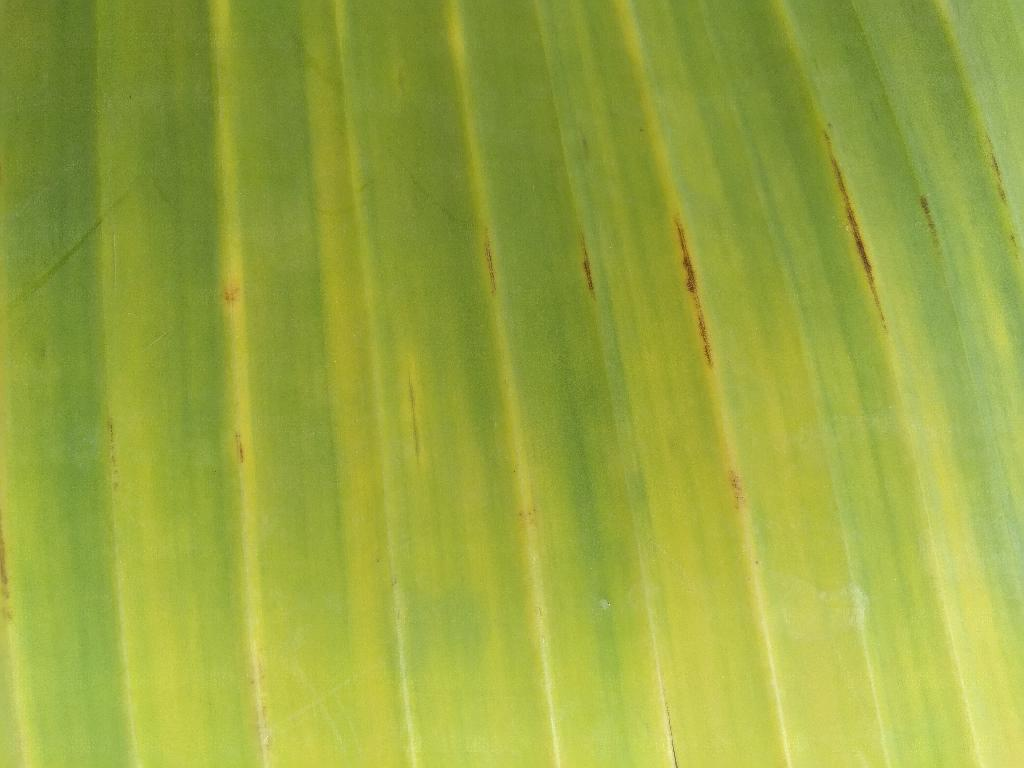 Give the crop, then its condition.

banana, fusarium wilt race 1
